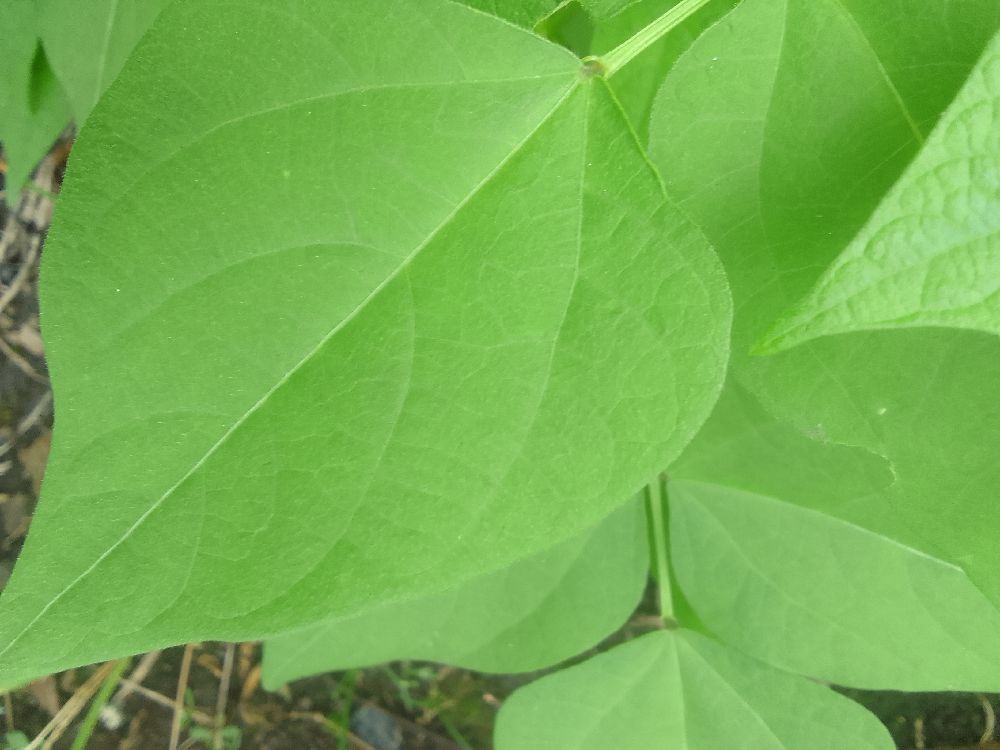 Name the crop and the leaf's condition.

common bean, healthy
